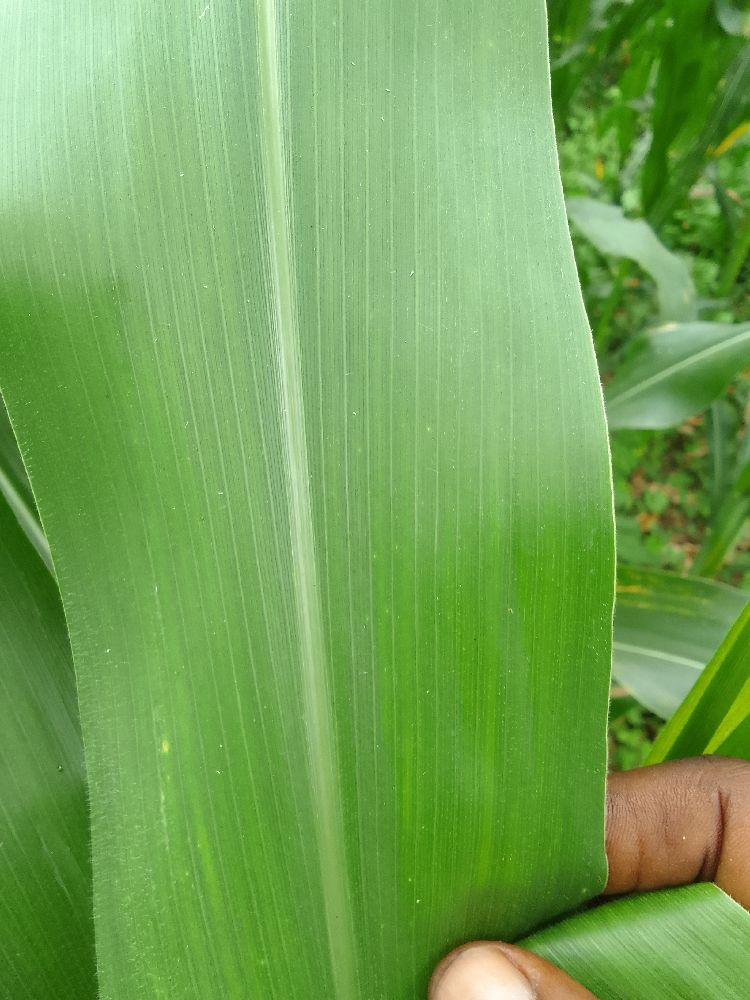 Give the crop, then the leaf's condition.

maize, healthy
